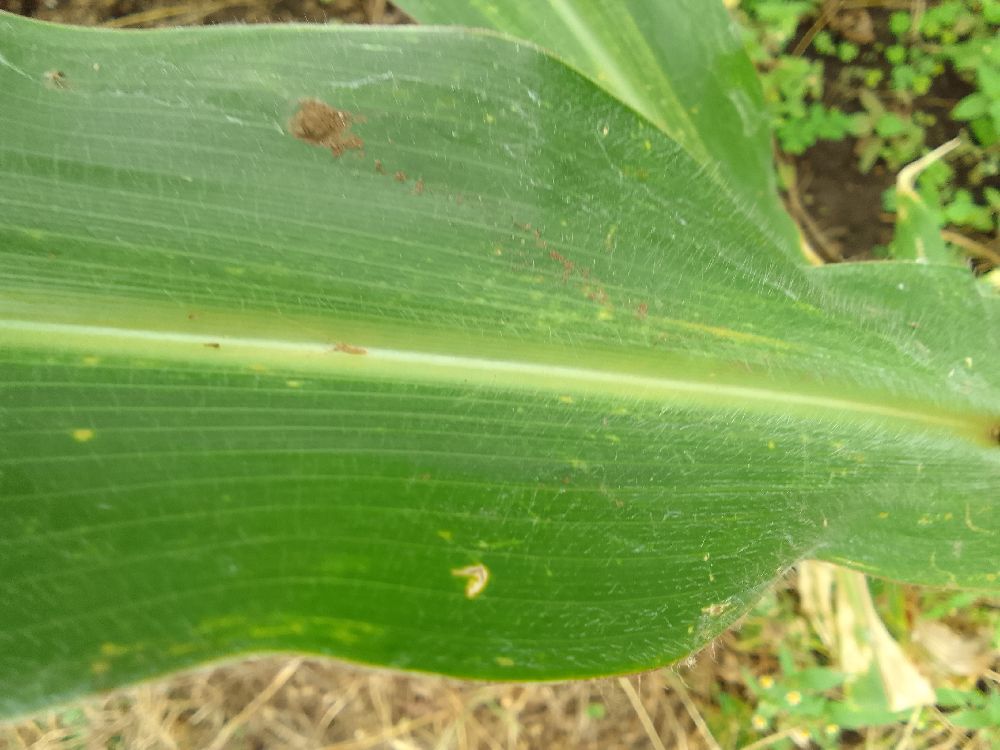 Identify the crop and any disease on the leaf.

maize, healthy
